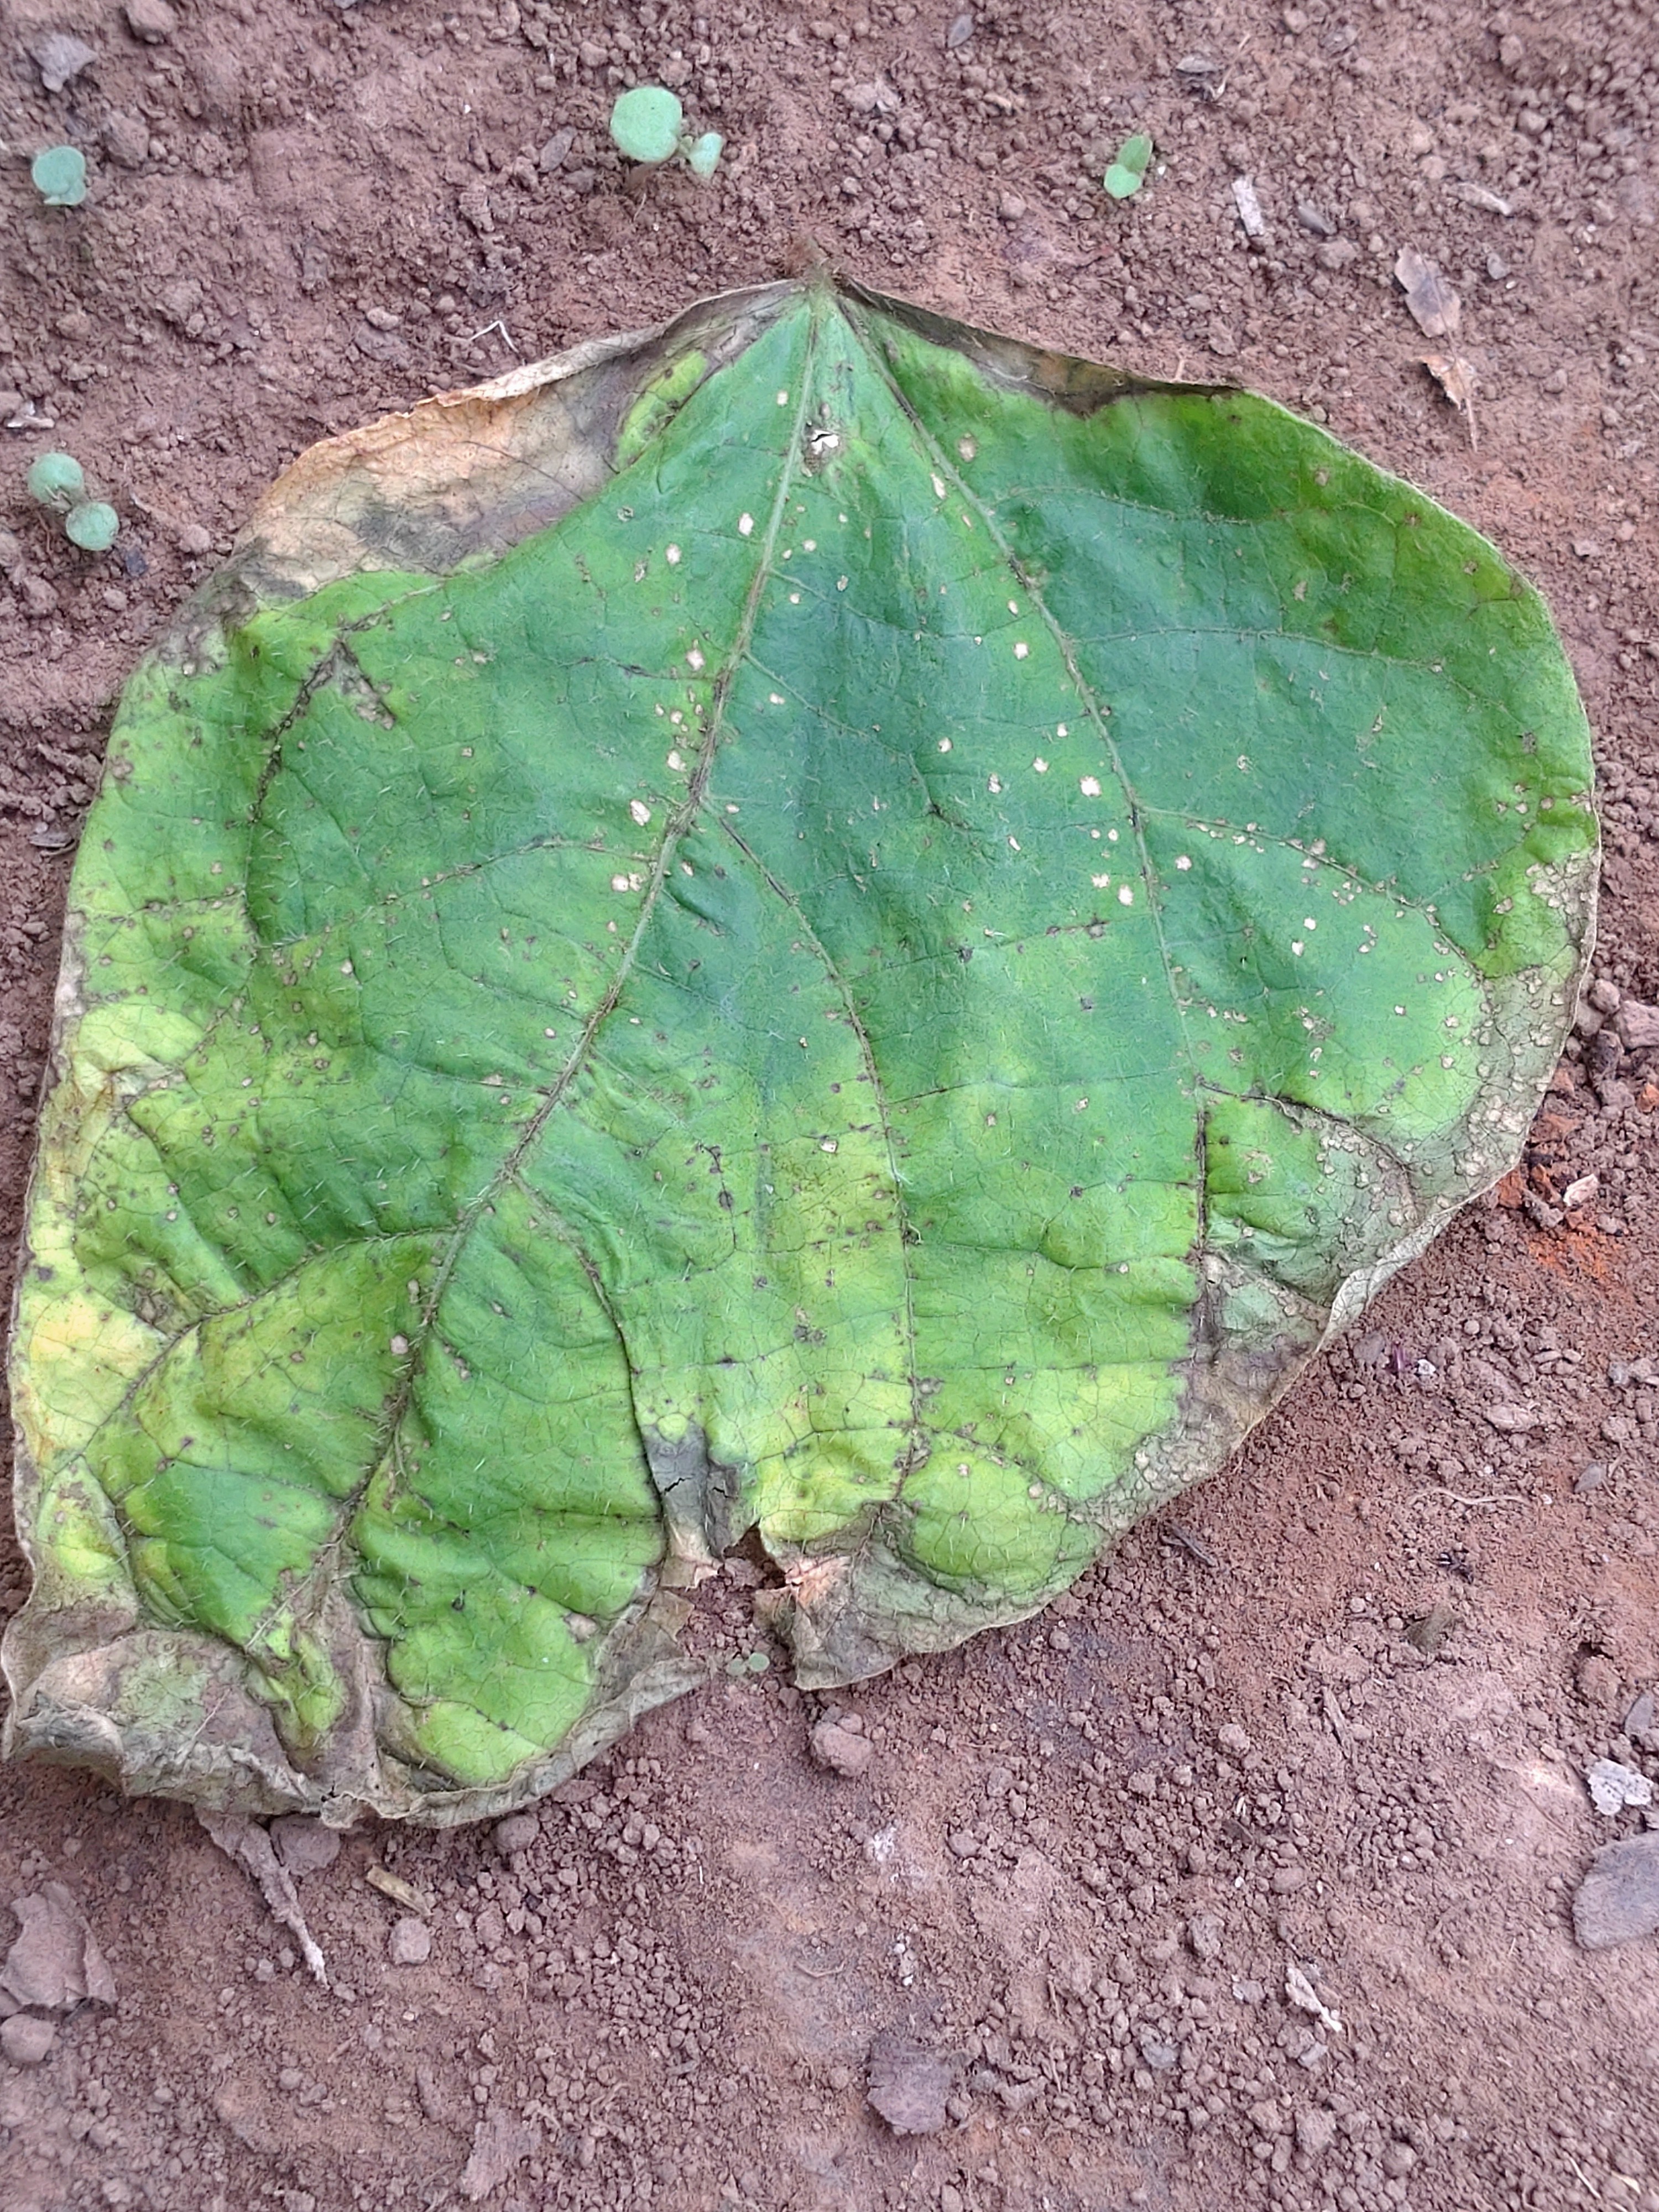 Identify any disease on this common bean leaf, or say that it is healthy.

anthracnose
